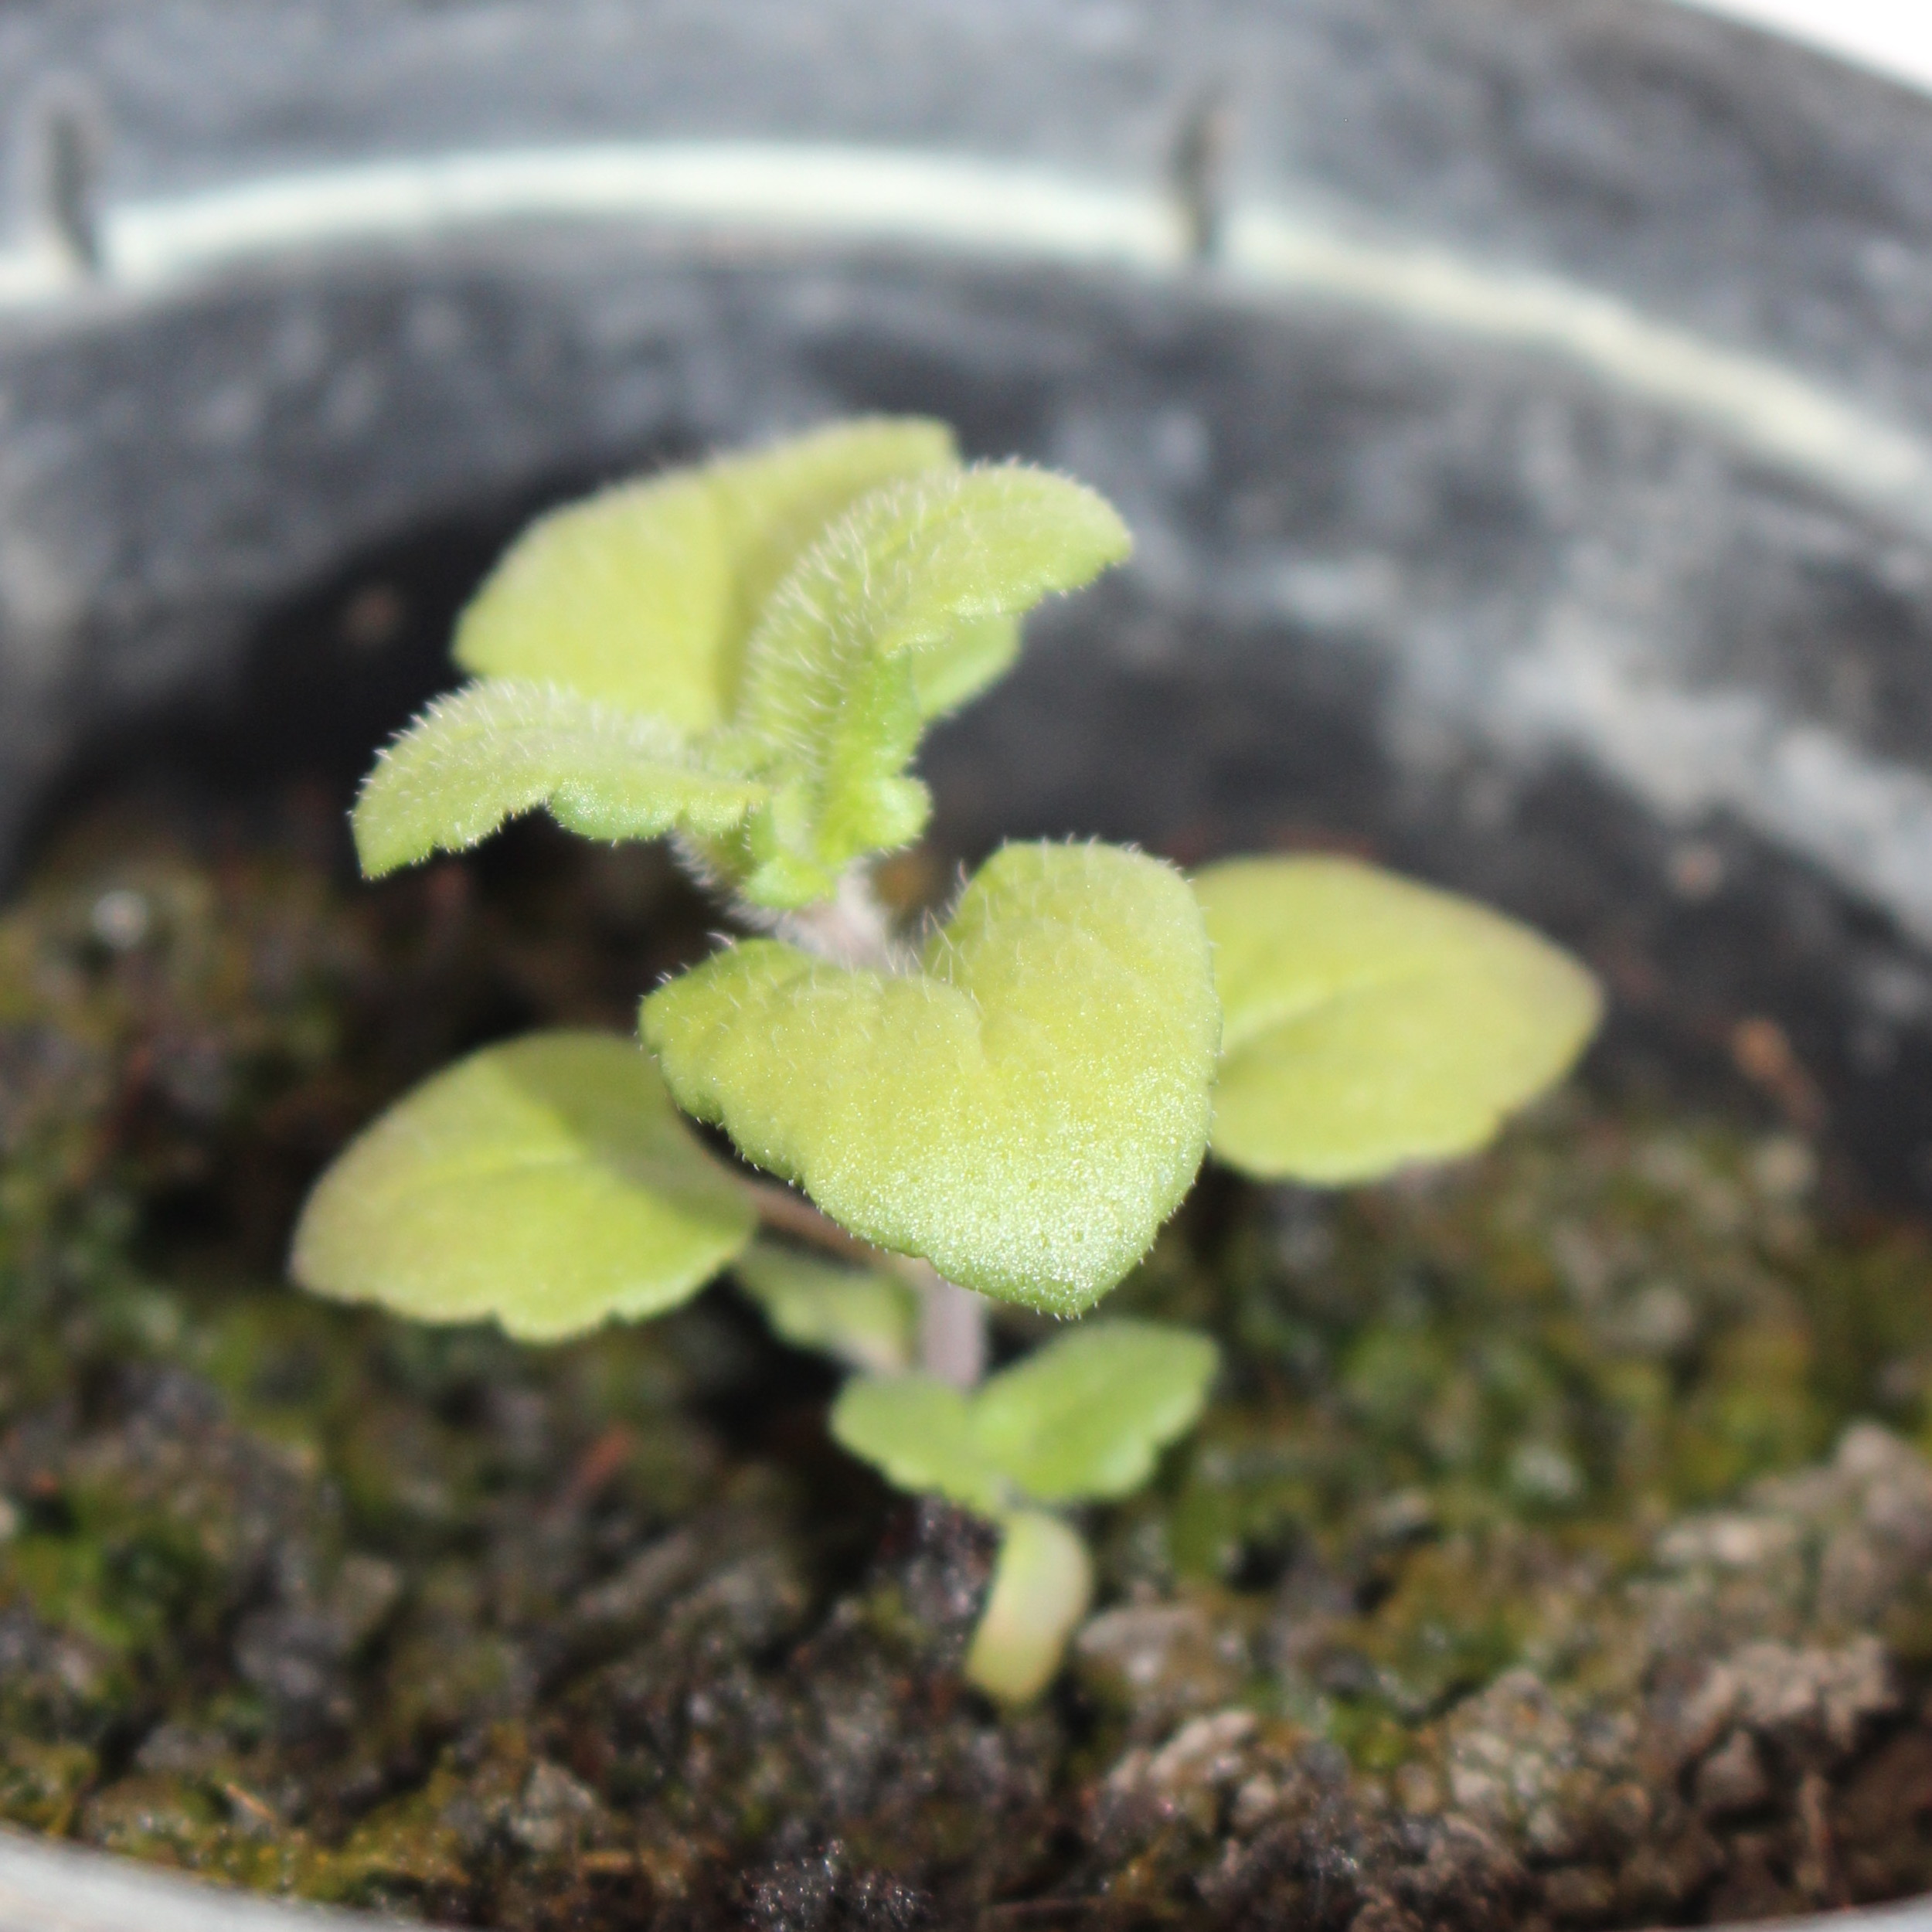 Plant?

Veronica persica
